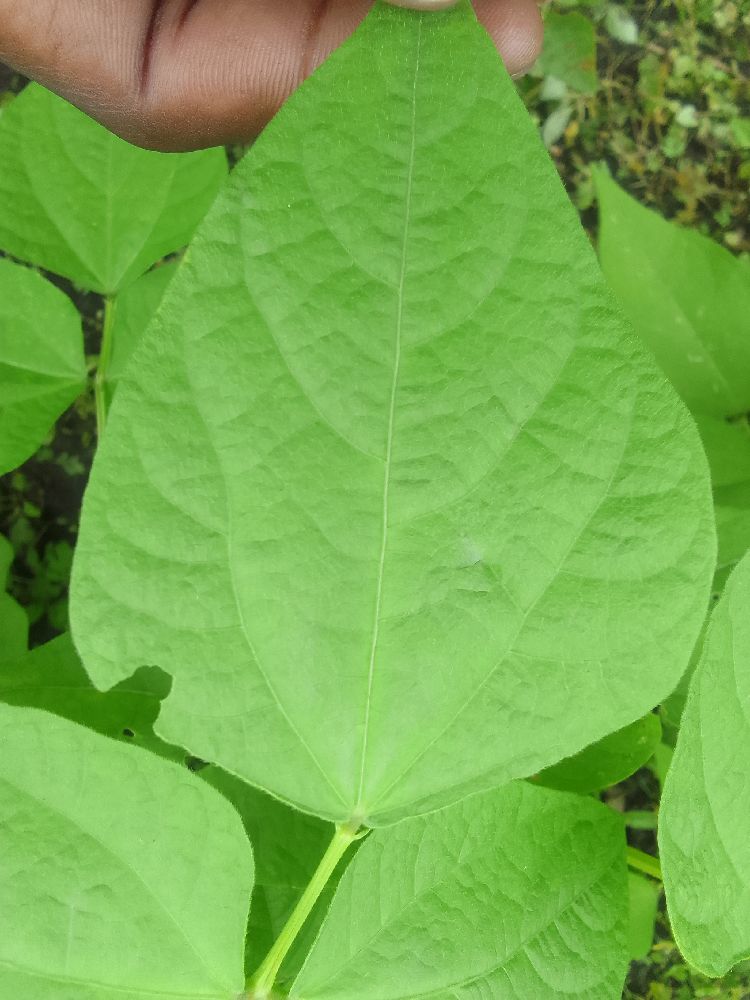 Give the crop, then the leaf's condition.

common bean, healthy
